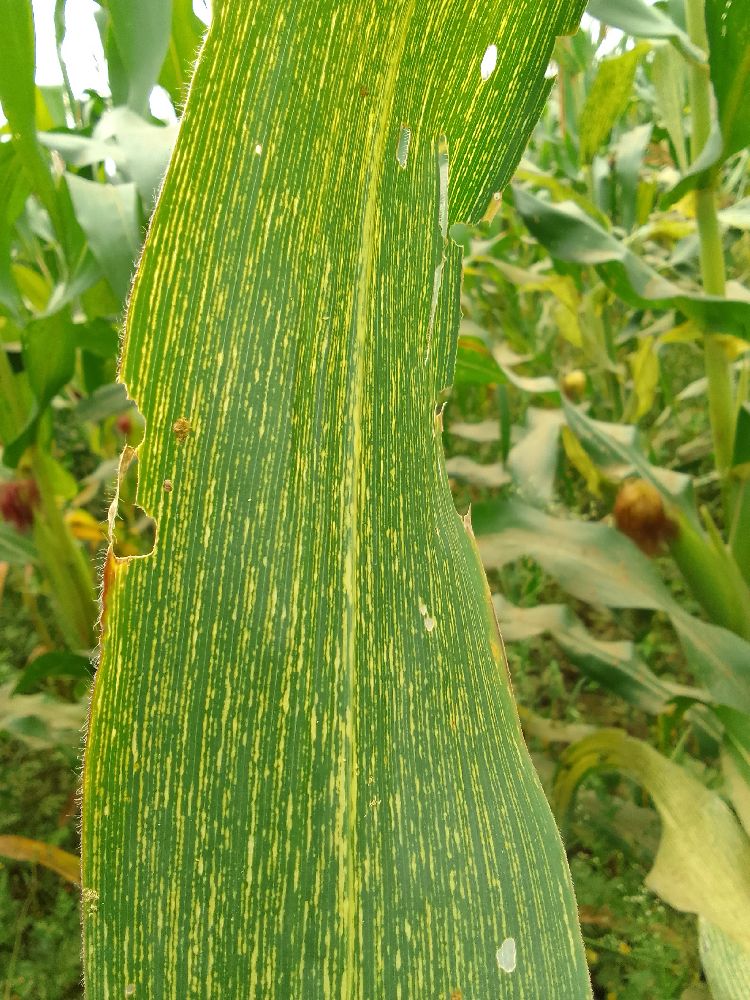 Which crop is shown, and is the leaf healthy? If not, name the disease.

maize, maize streak virus
